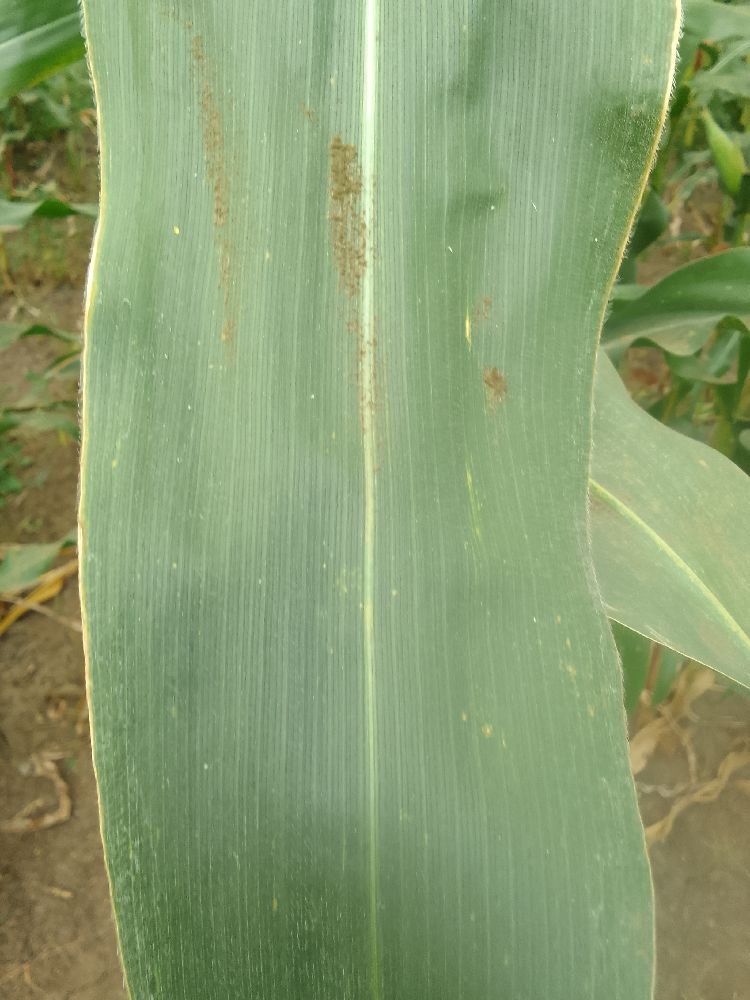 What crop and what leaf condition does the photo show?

maize, healthy
